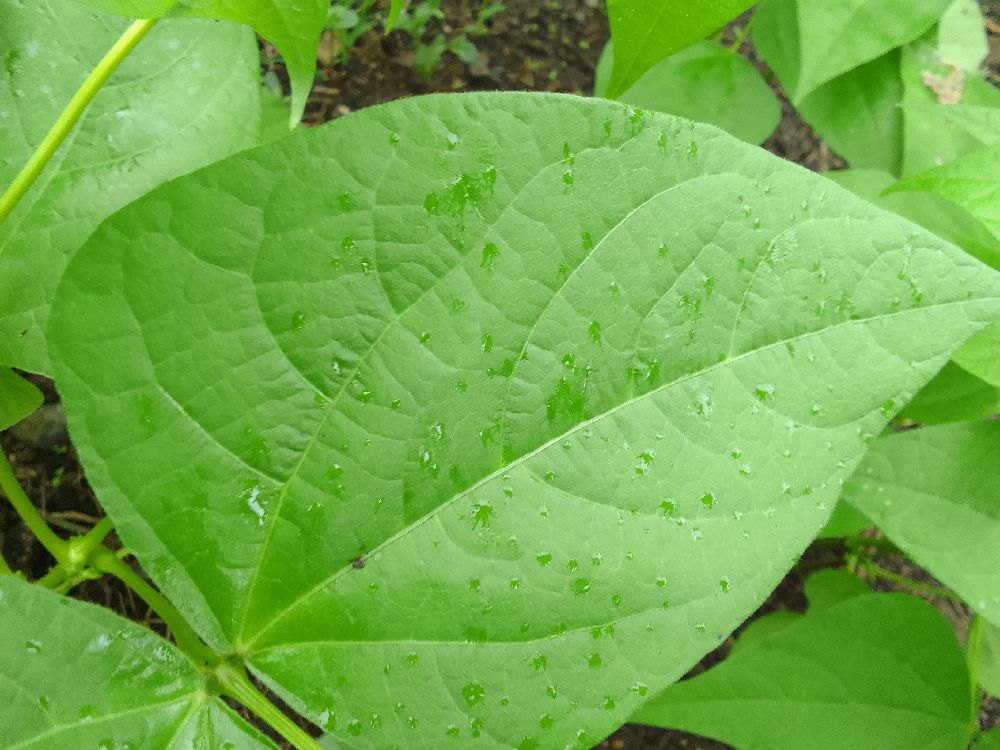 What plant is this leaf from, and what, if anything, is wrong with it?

common bean, healthy
